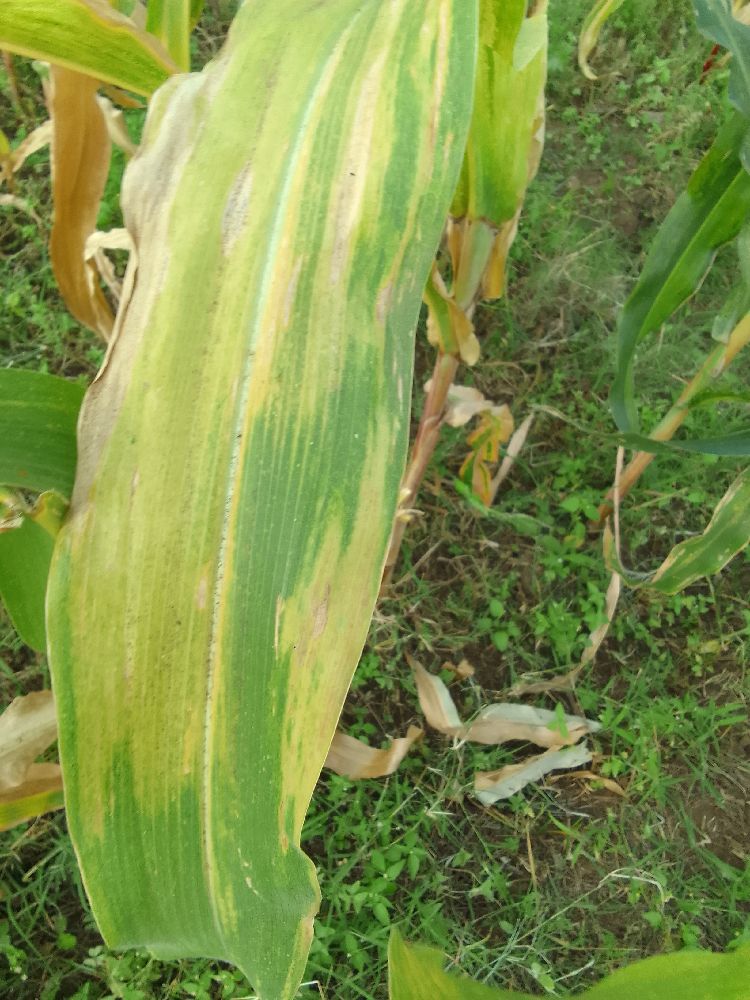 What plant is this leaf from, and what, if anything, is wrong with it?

maize, maize lethal necrosis
